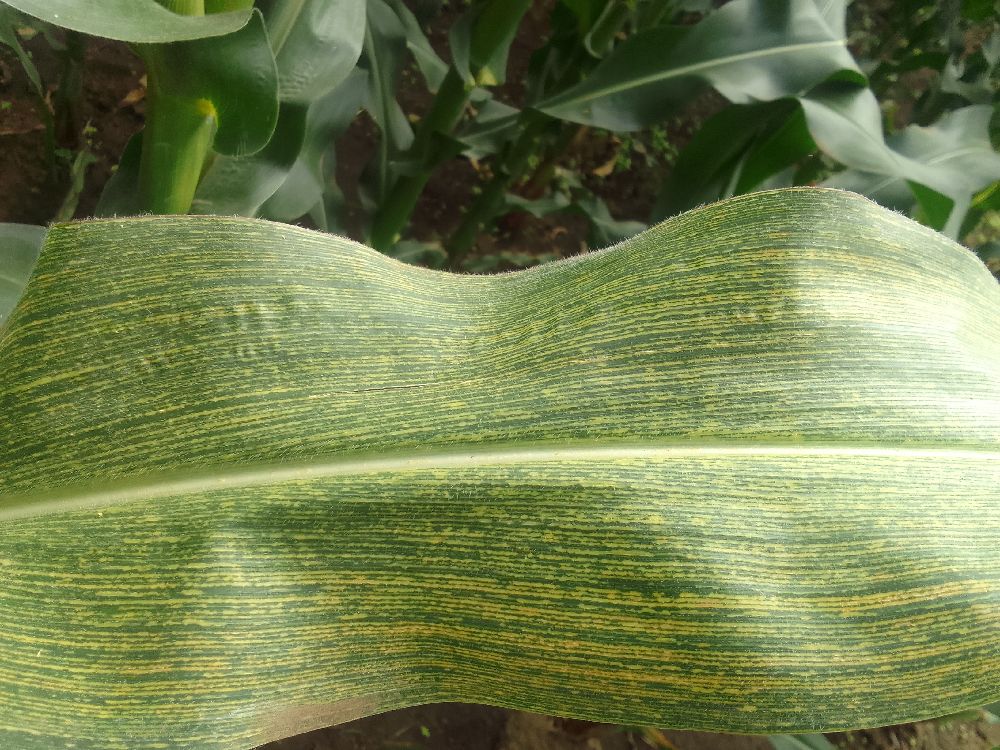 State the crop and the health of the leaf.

maize, maize streak virus
